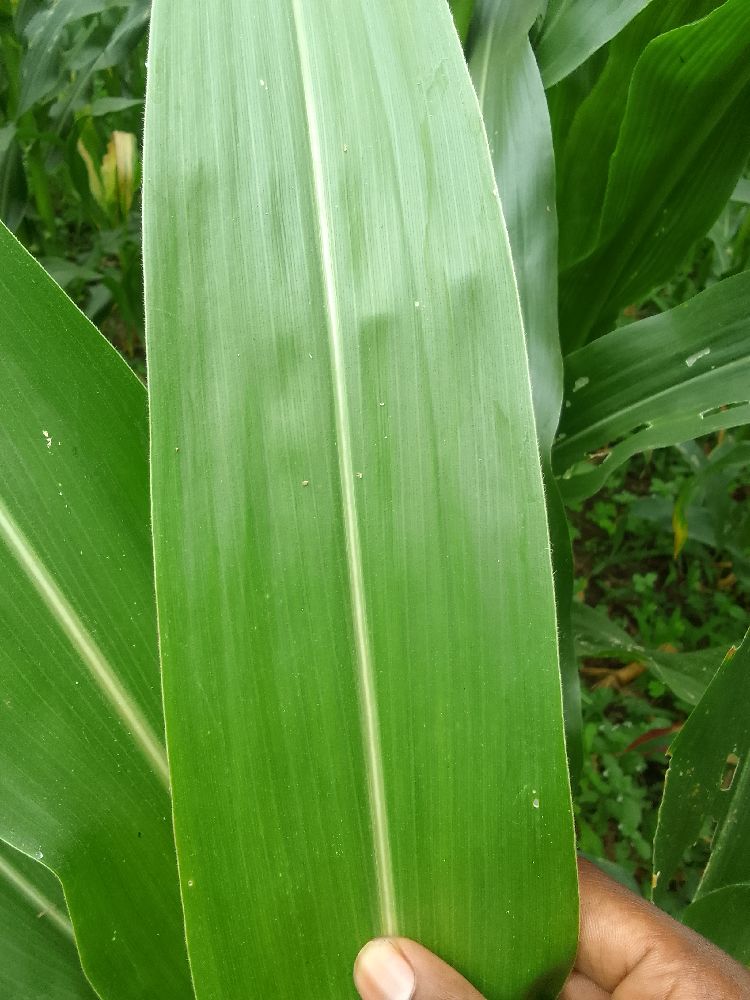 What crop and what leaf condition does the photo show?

maize, healthy
